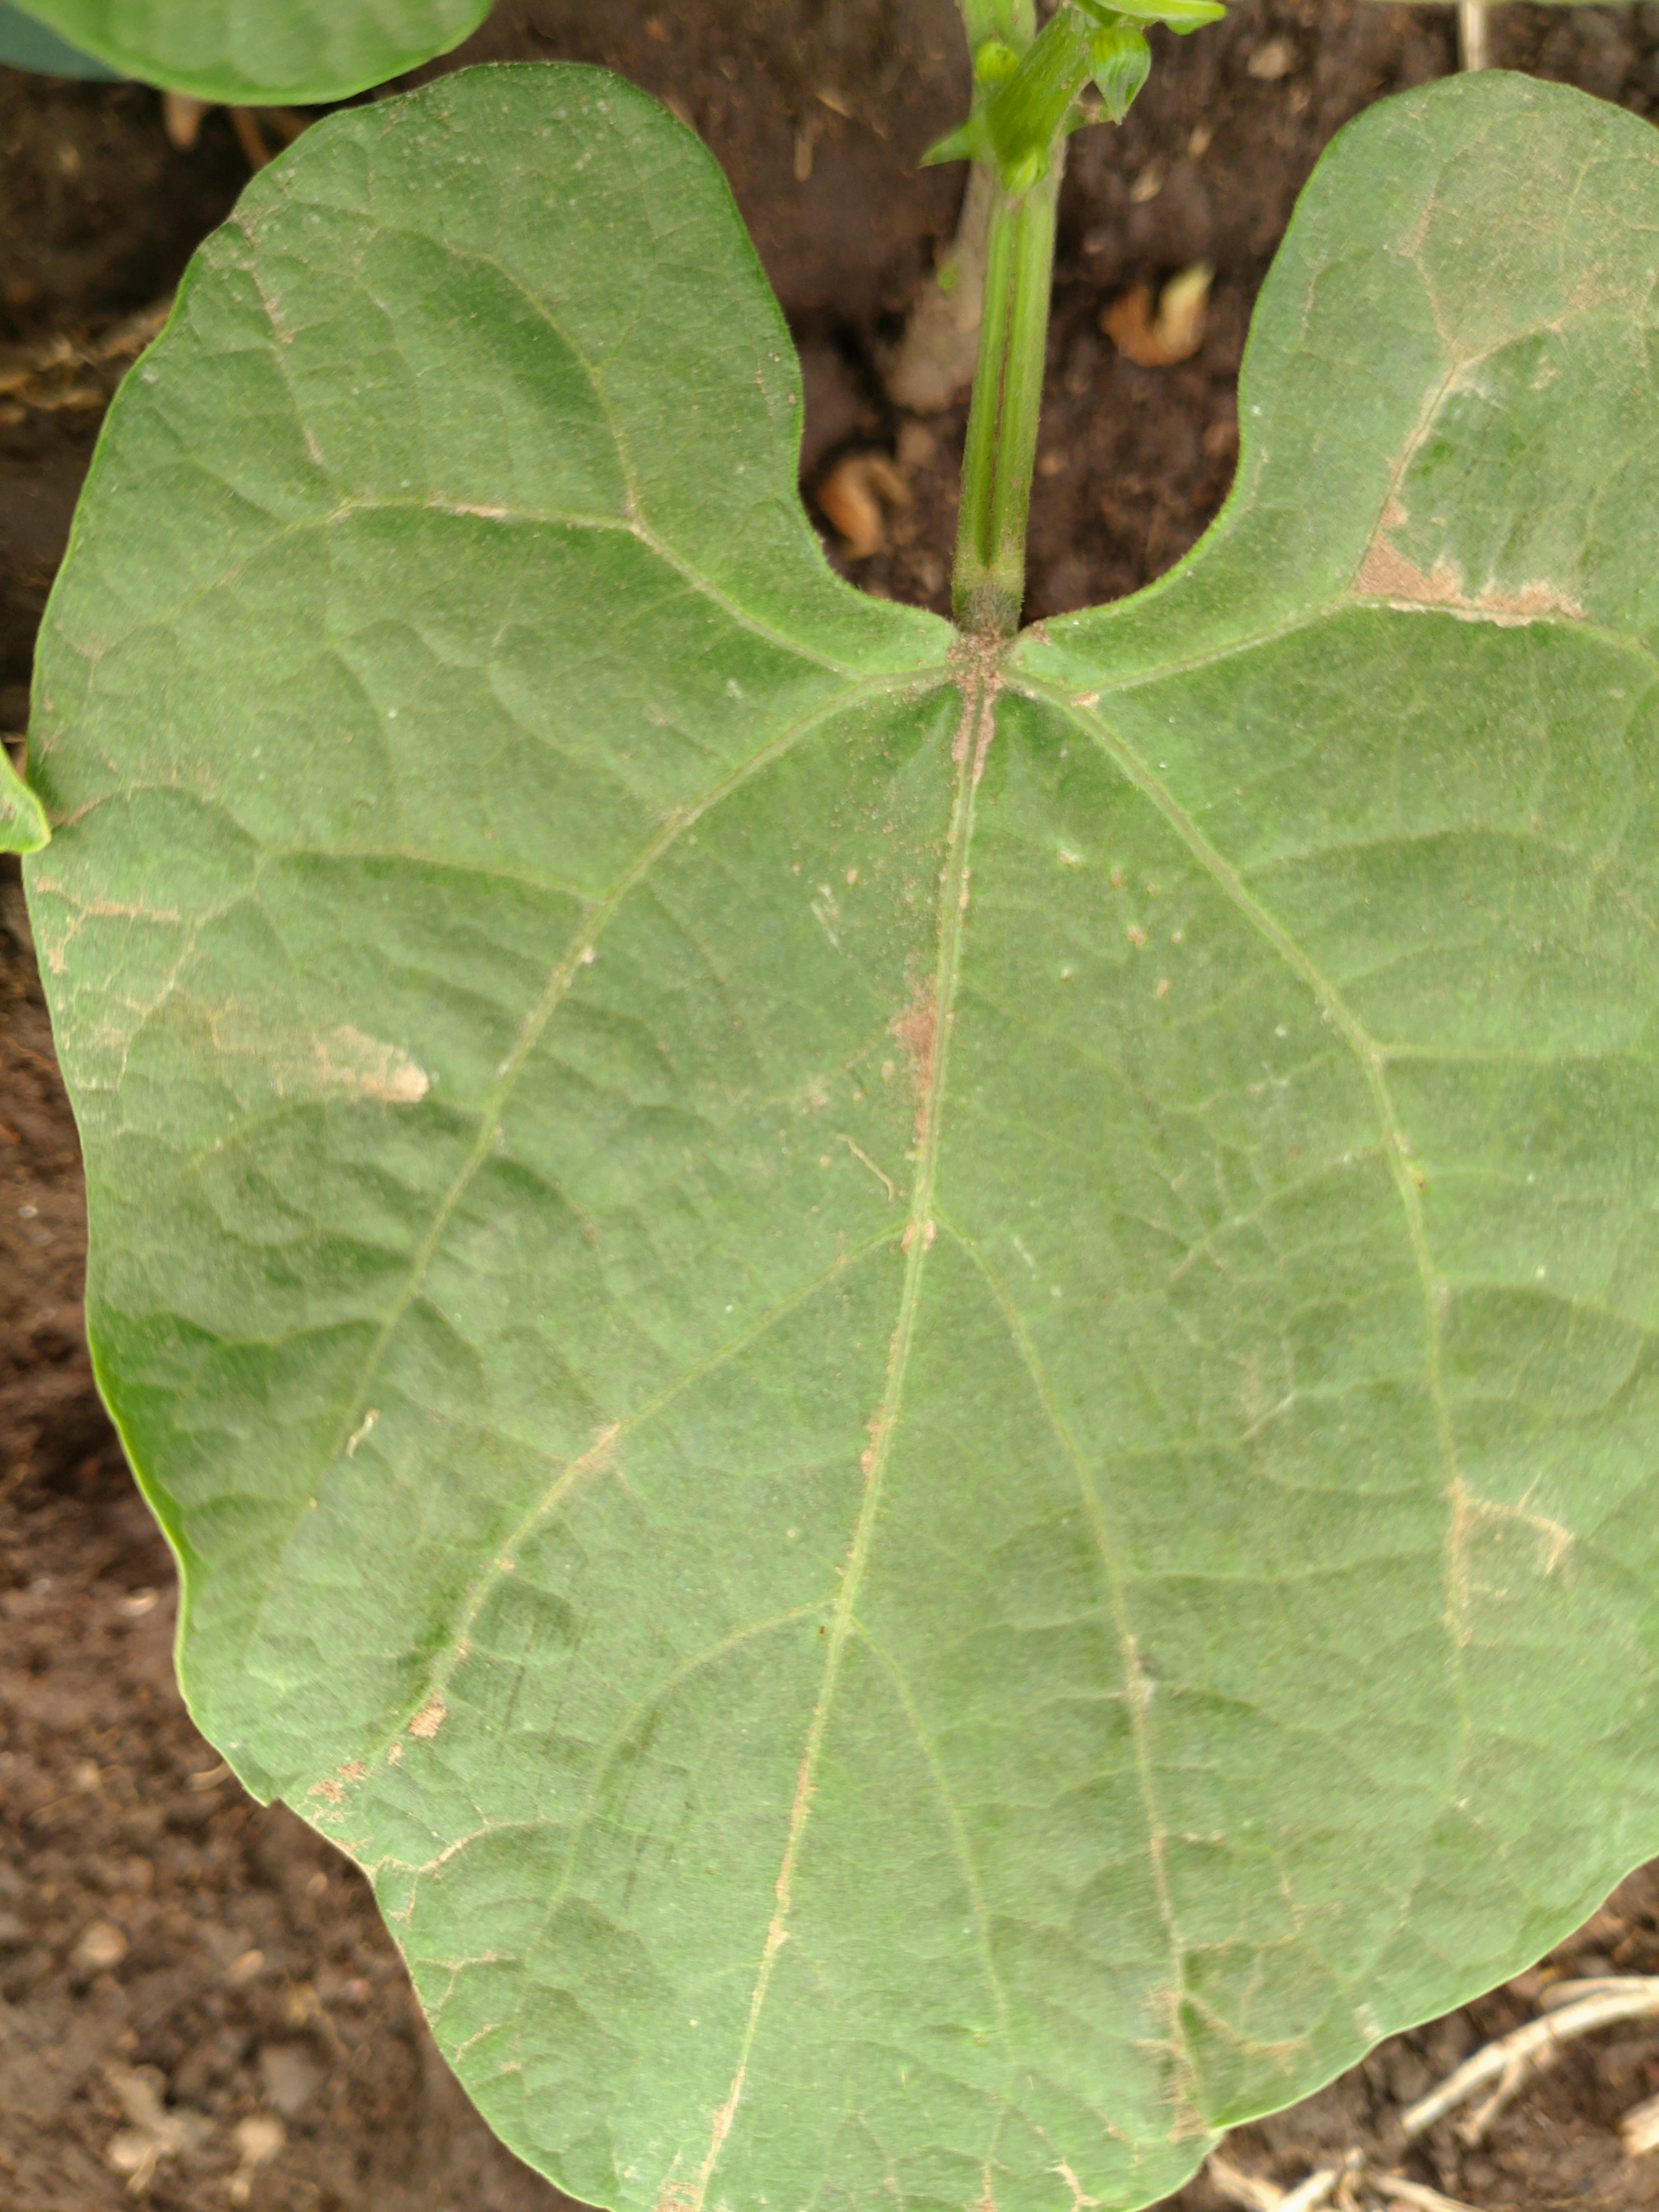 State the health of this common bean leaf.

healthy
